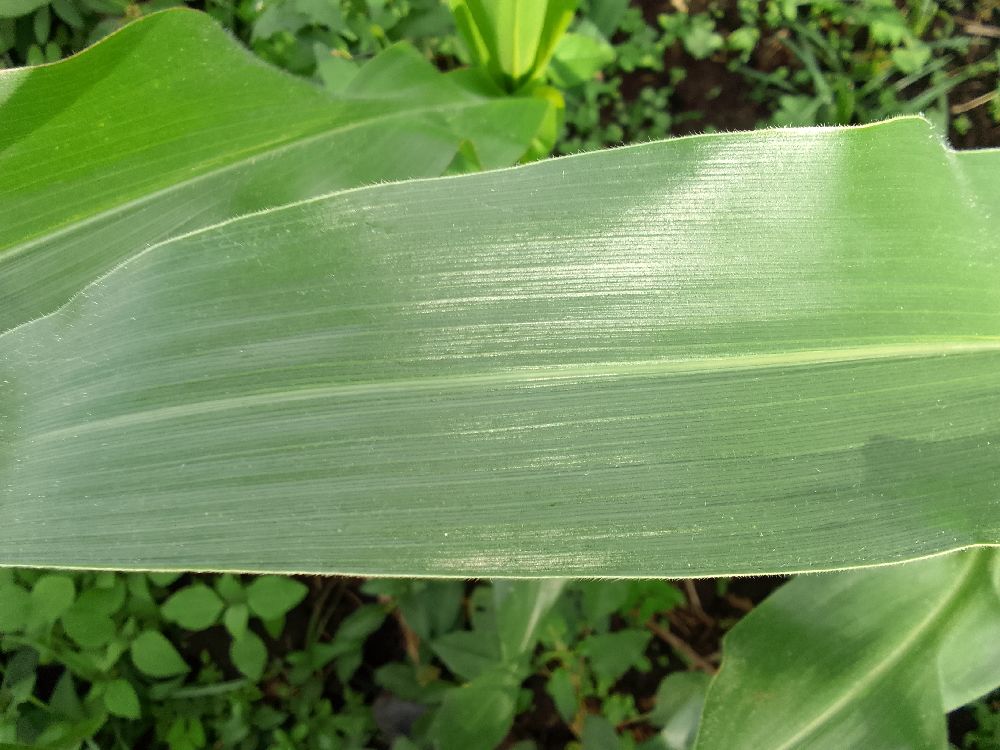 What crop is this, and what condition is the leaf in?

maize, healthy
